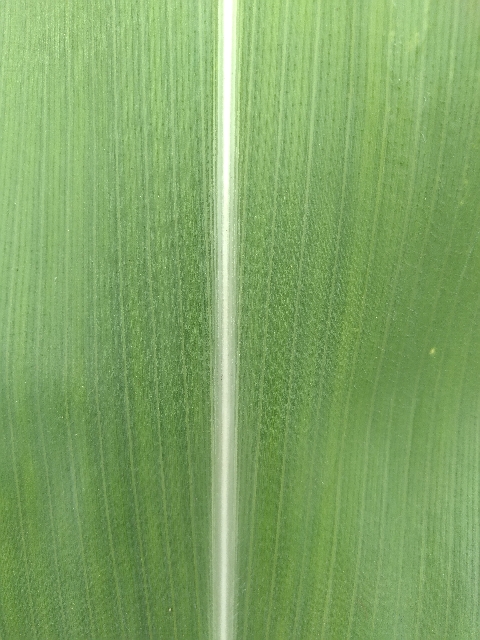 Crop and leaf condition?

maize, healthy
